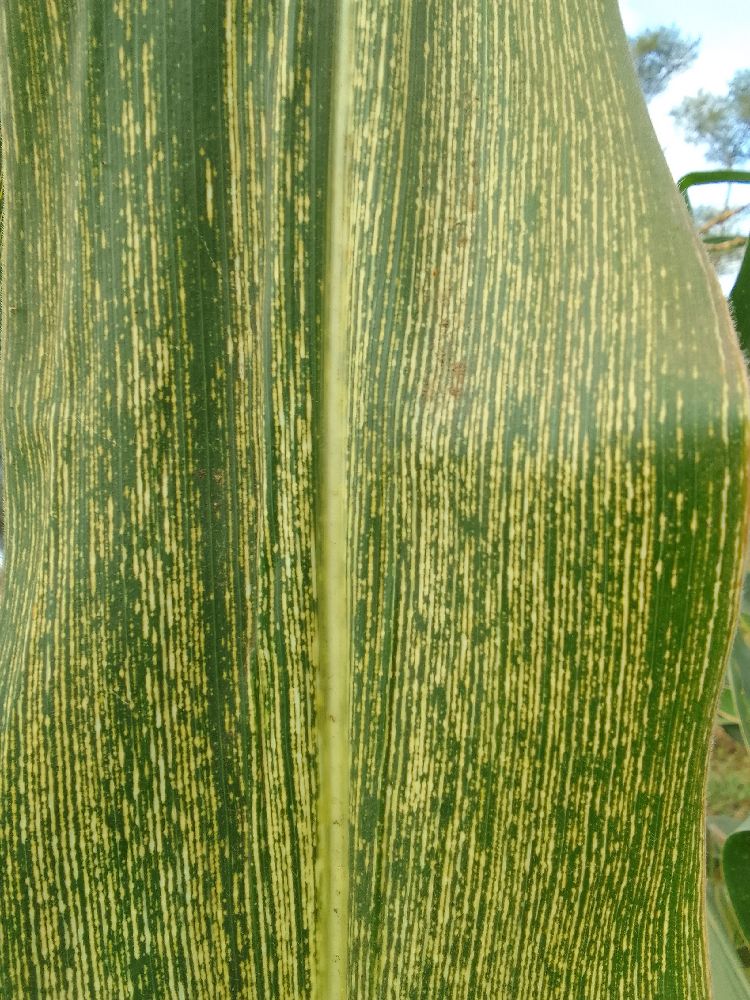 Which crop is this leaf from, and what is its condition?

maize, maize streak virus
